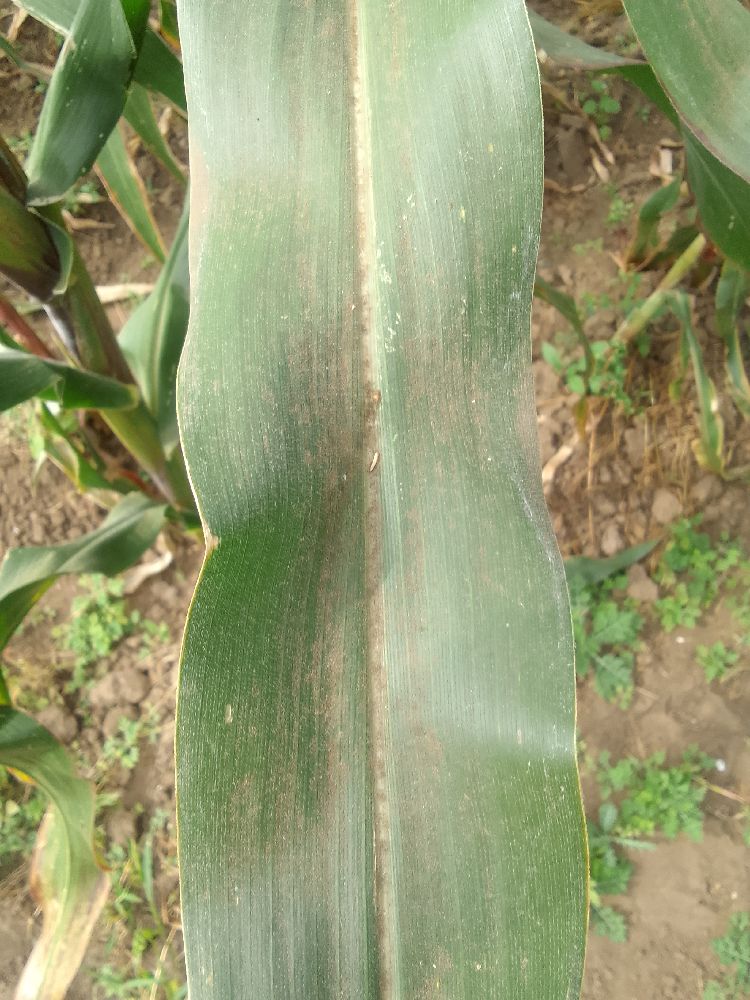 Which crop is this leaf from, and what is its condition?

maize, healthy
